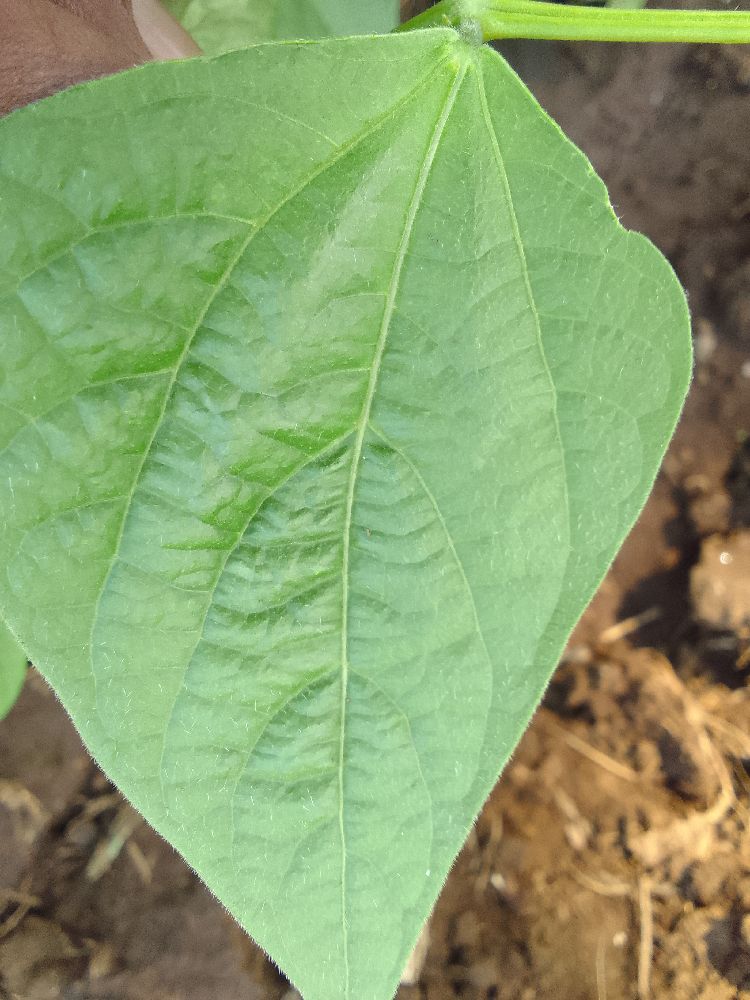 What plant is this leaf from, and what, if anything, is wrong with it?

common bean, healthy
